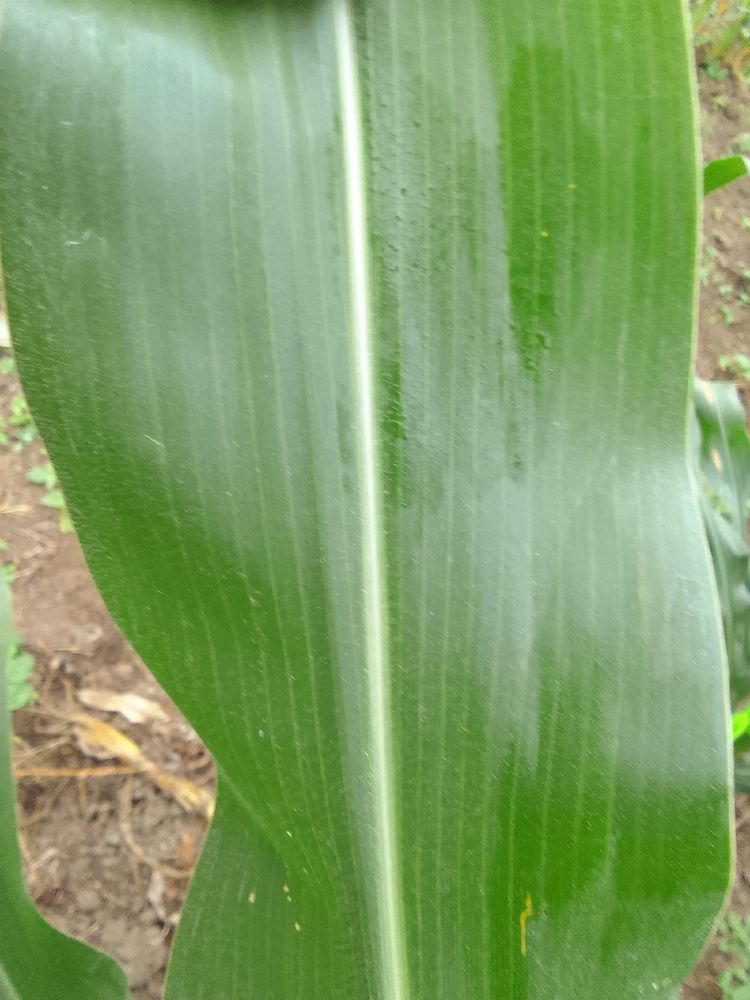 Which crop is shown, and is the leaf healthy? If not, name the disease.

maize, healthy
